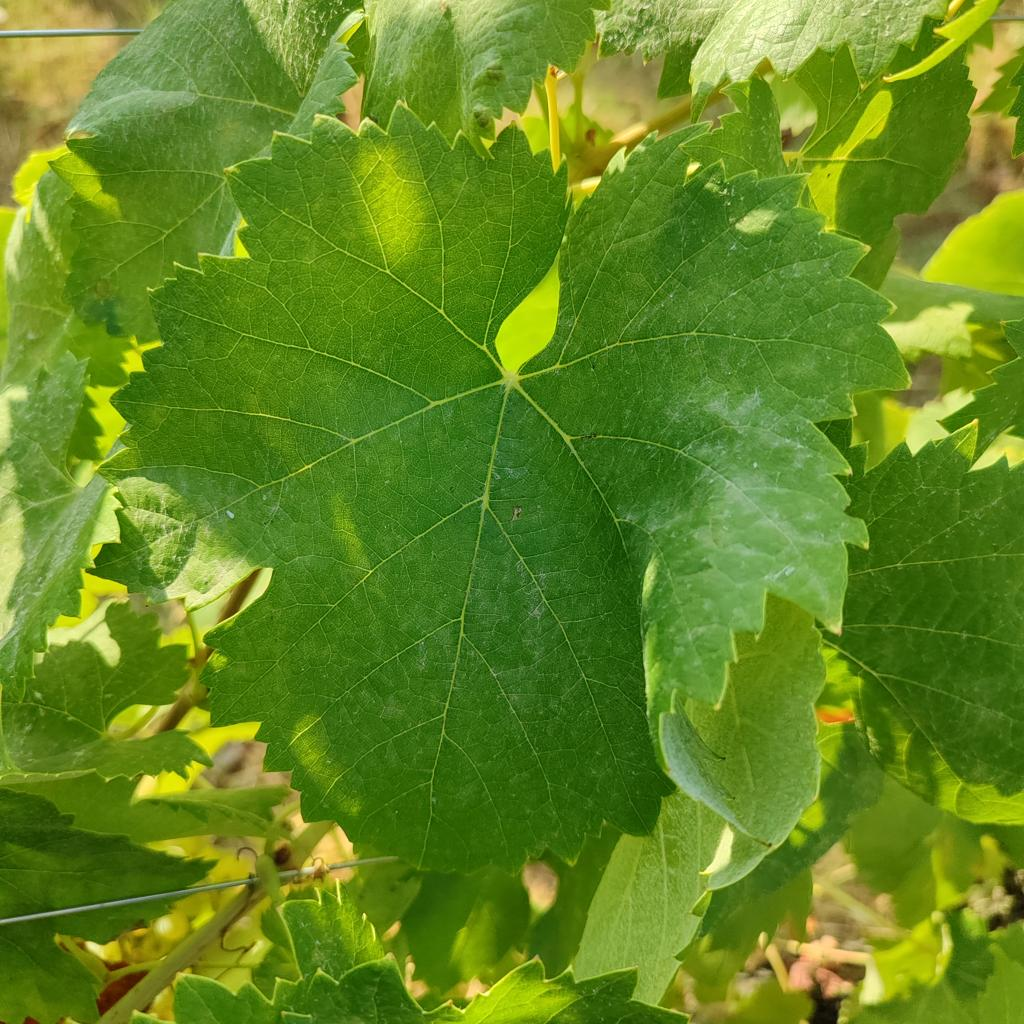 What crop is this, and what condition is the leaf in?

grapevine, healthy
